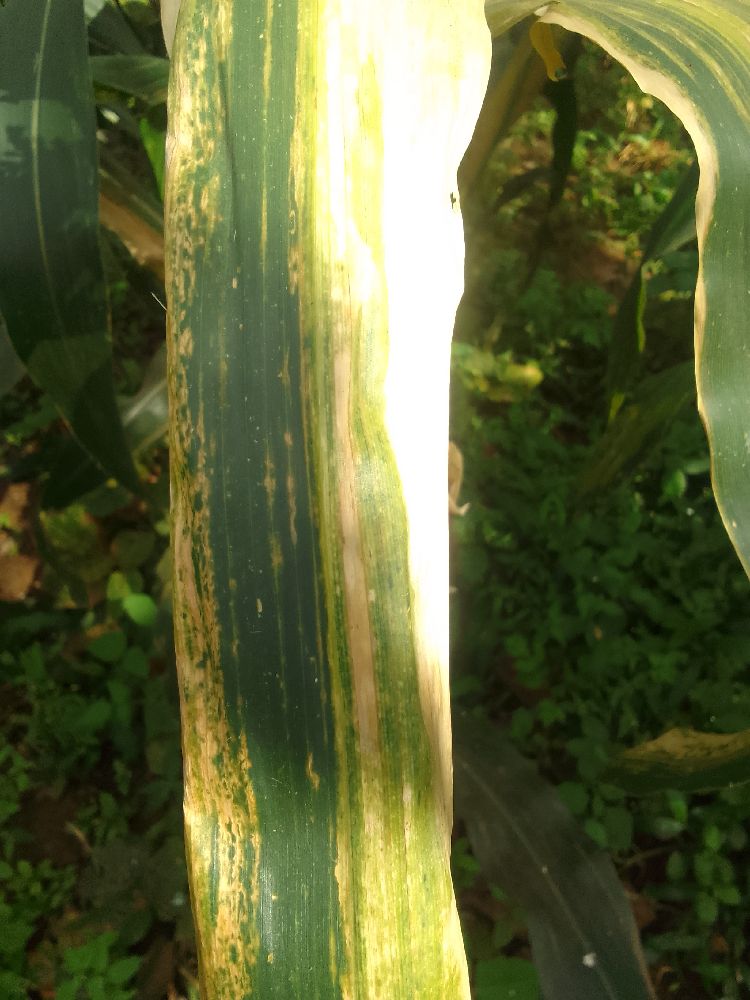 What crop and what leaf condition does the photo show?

maize, maize lethal necrosis
